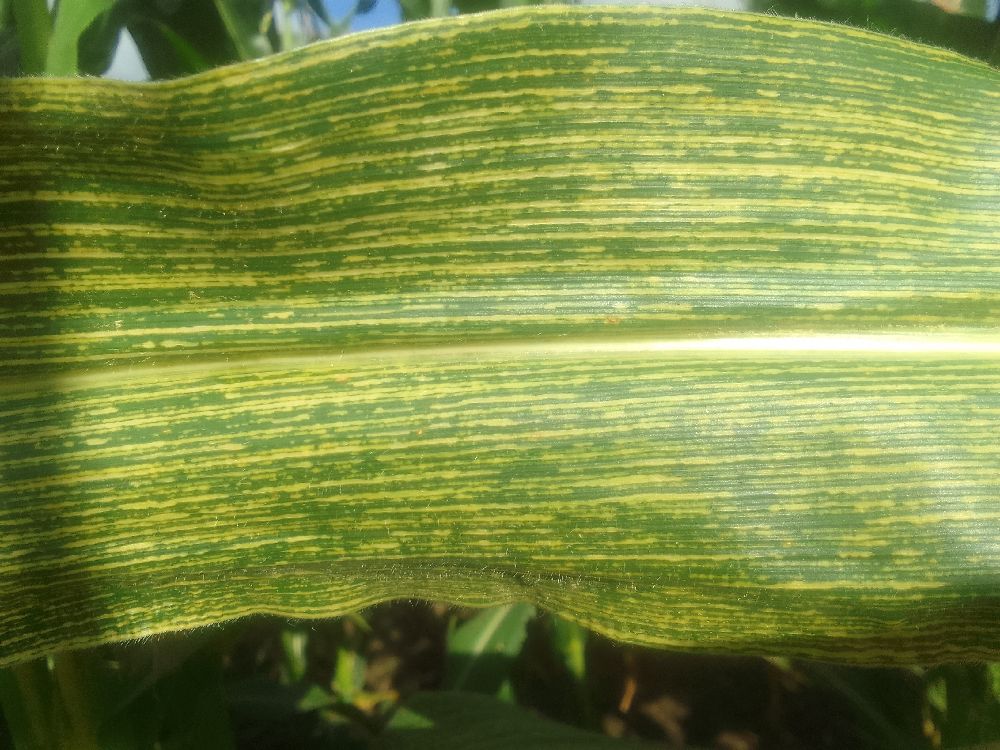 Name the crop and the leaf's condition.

maize, maize streak virus
